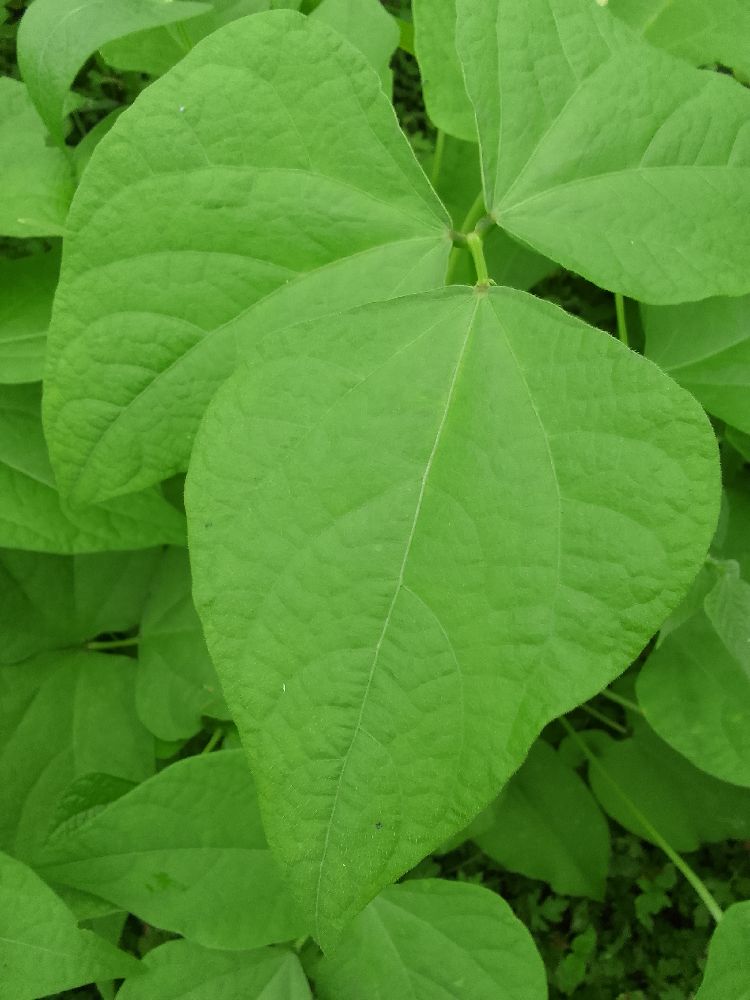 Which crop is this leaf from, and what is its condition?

common bean, healthy
